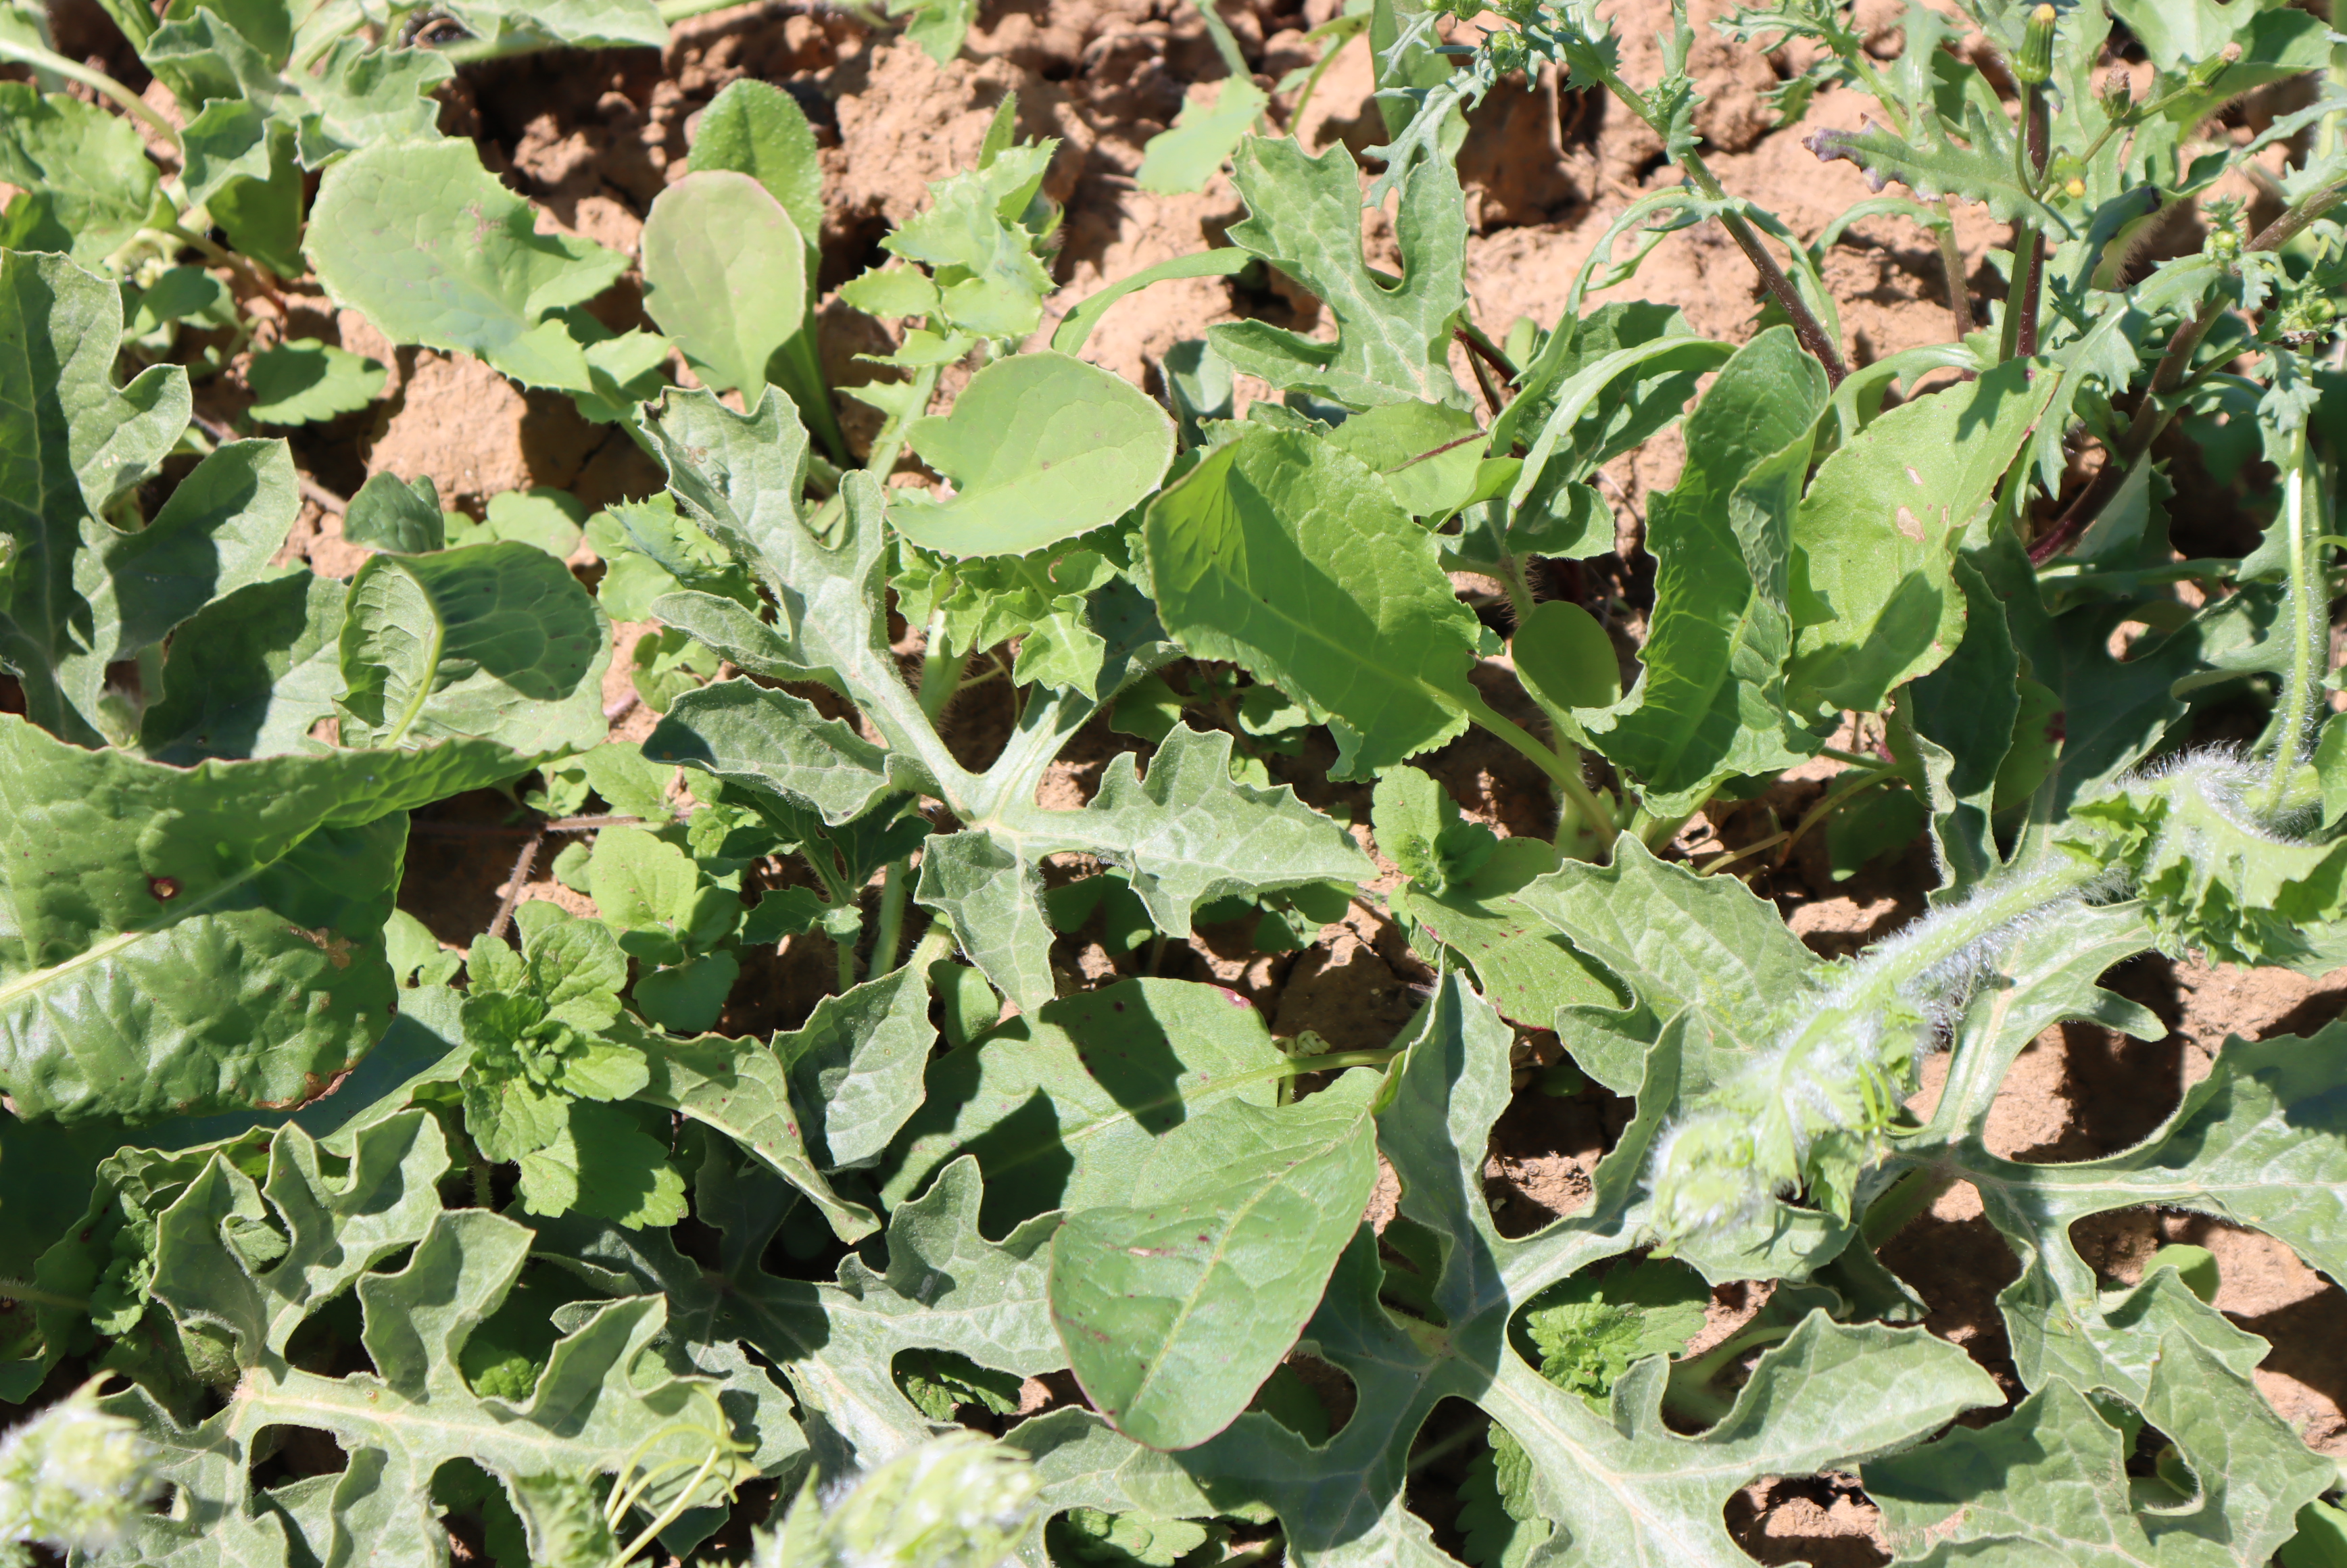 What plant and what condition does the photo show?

watermelon, weeds
